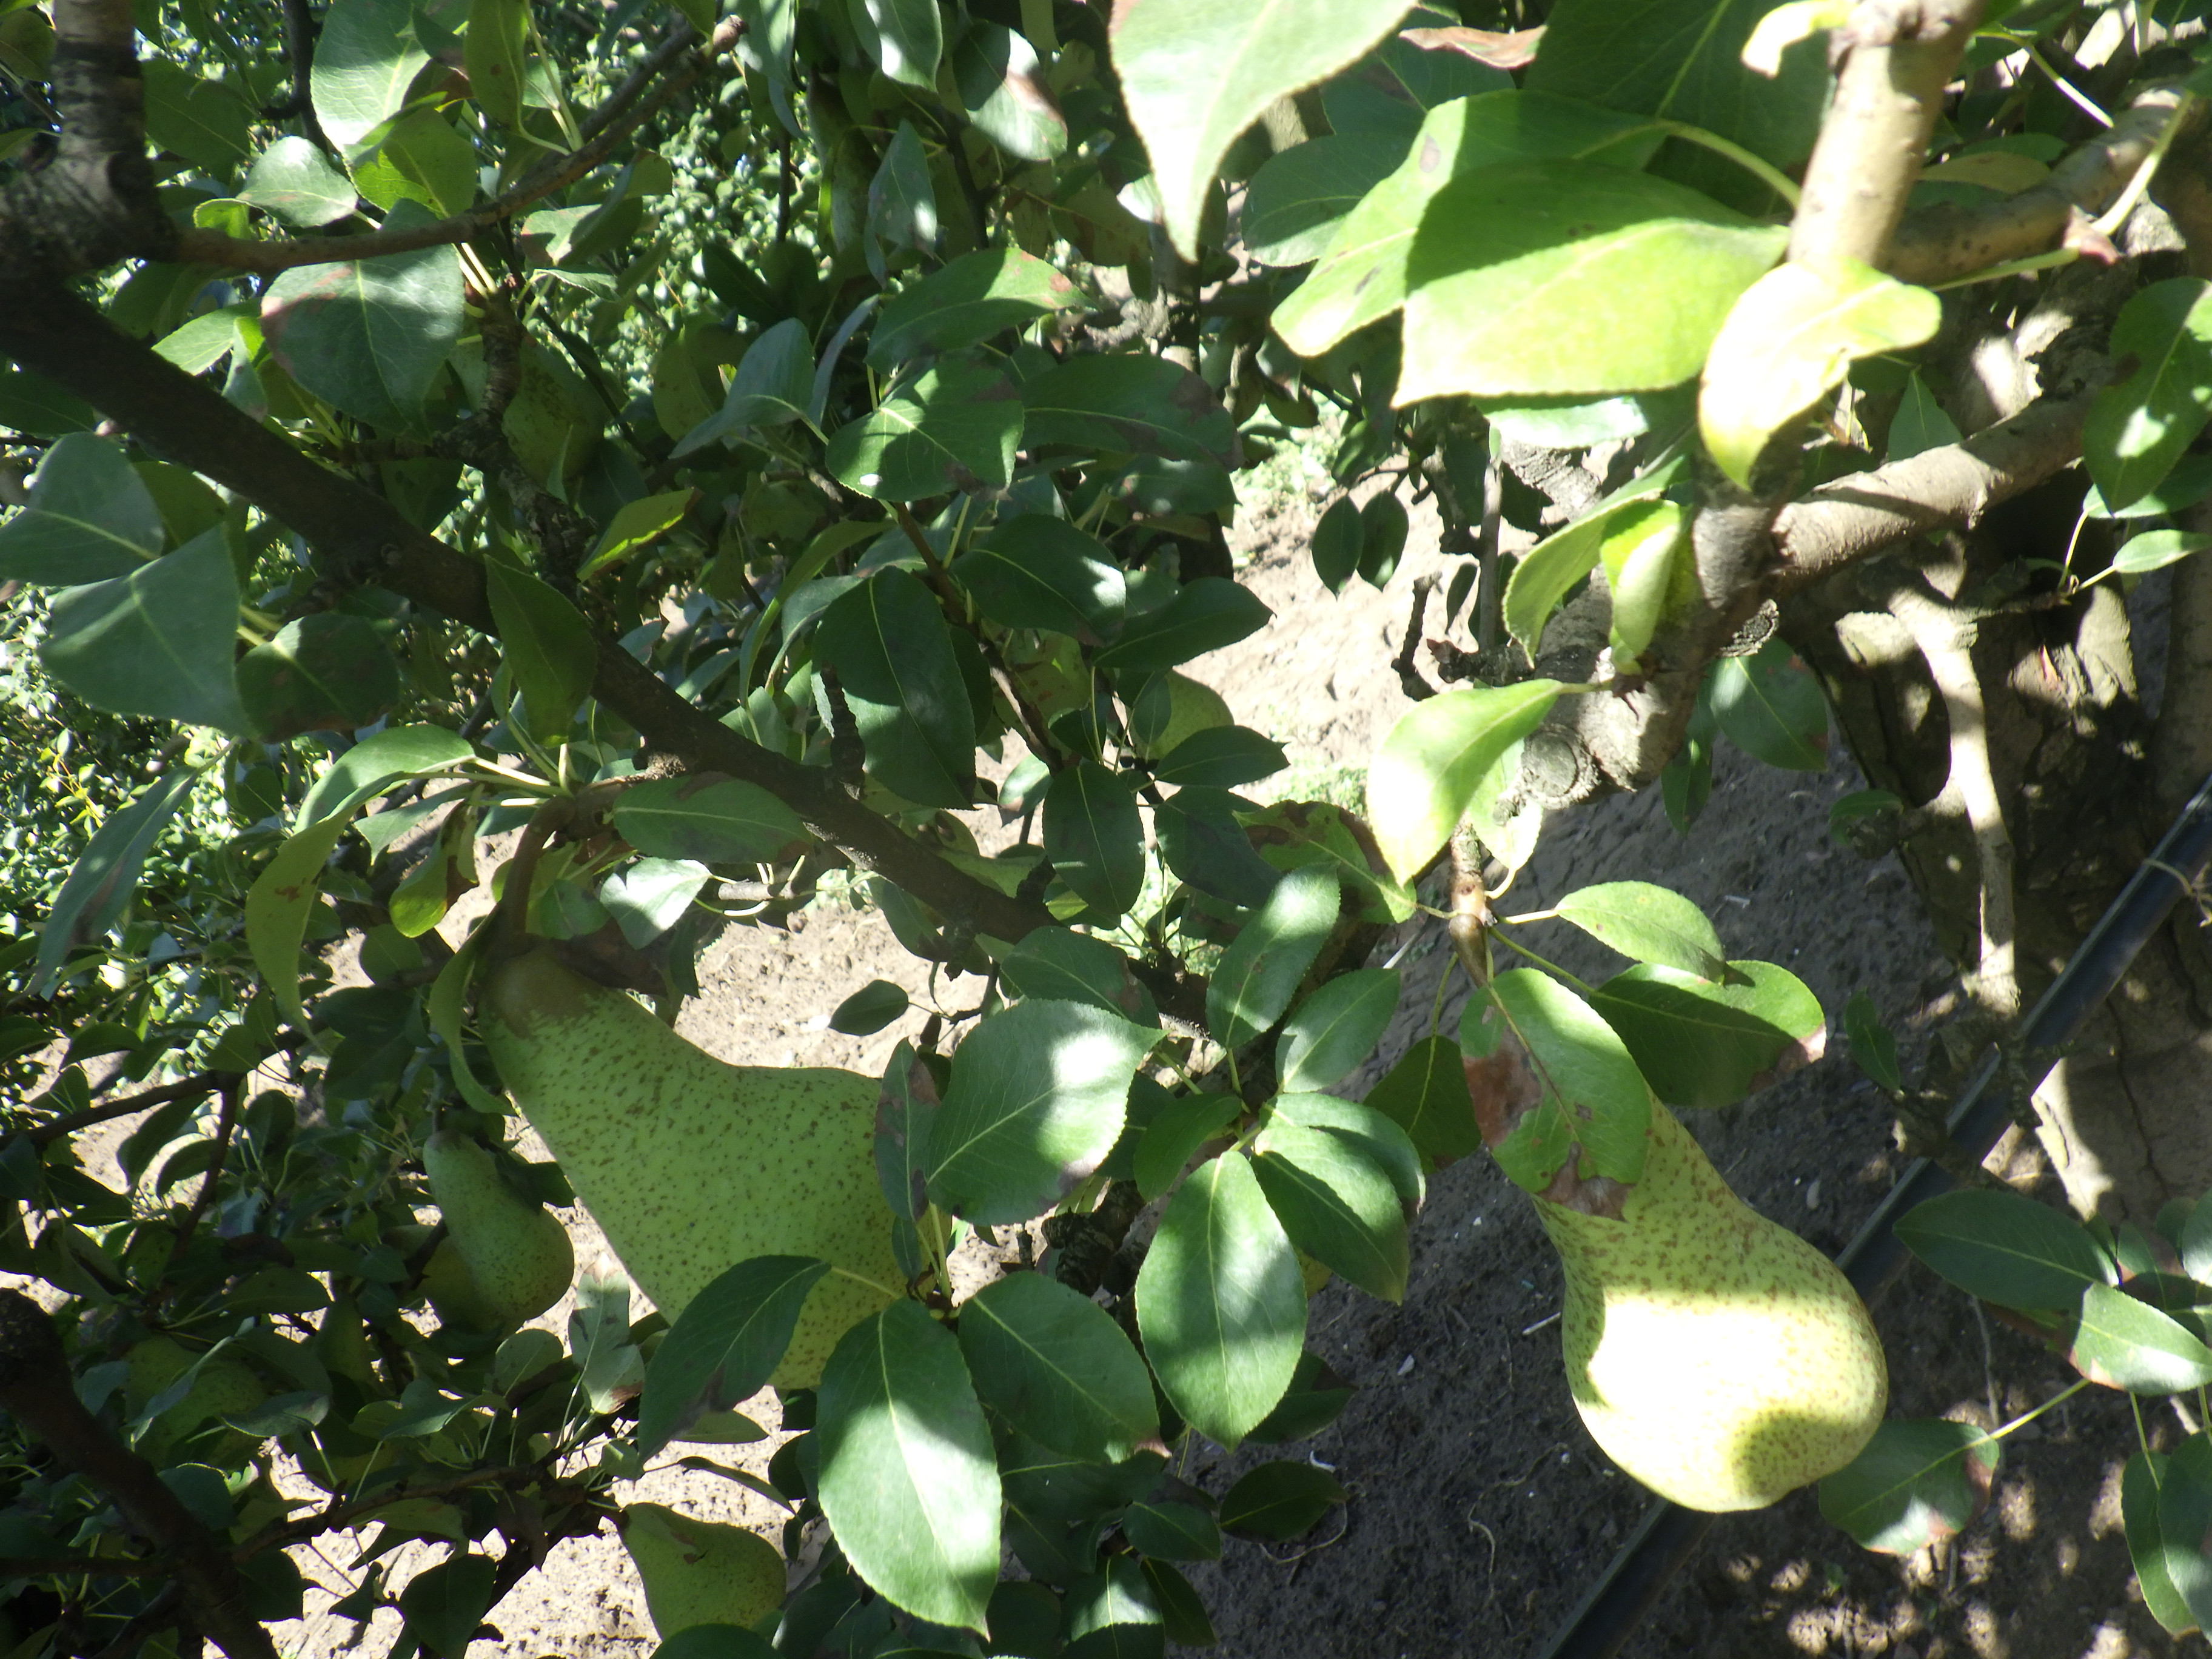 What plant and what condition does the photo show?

pear, chemical damage
